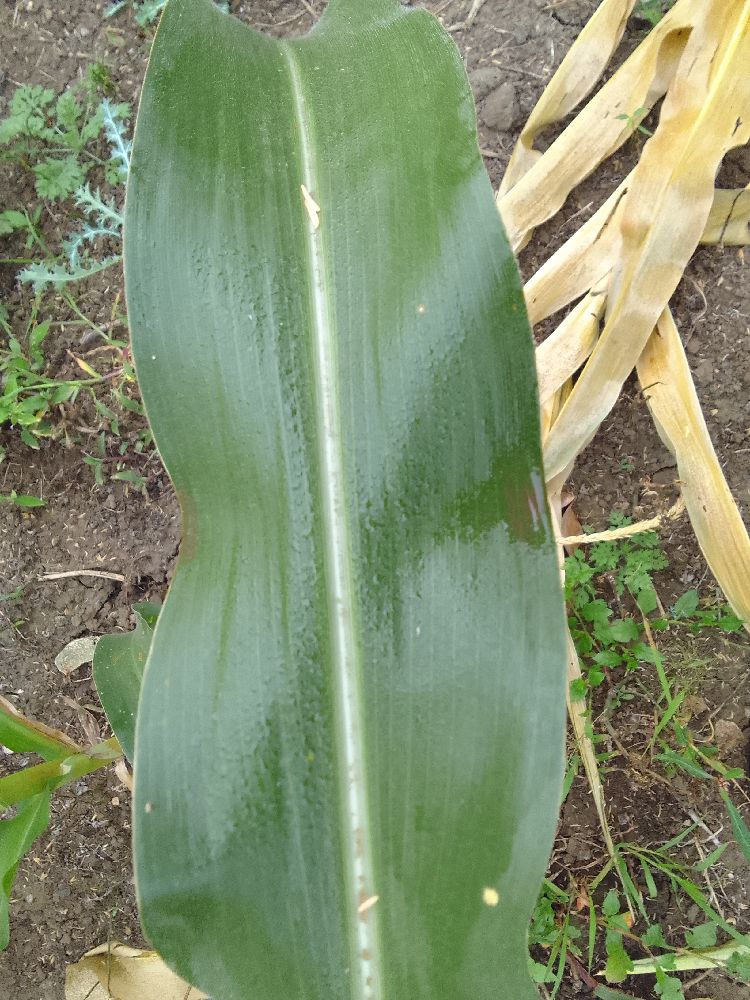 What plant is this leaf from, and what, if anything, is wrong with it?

maize, healthy
